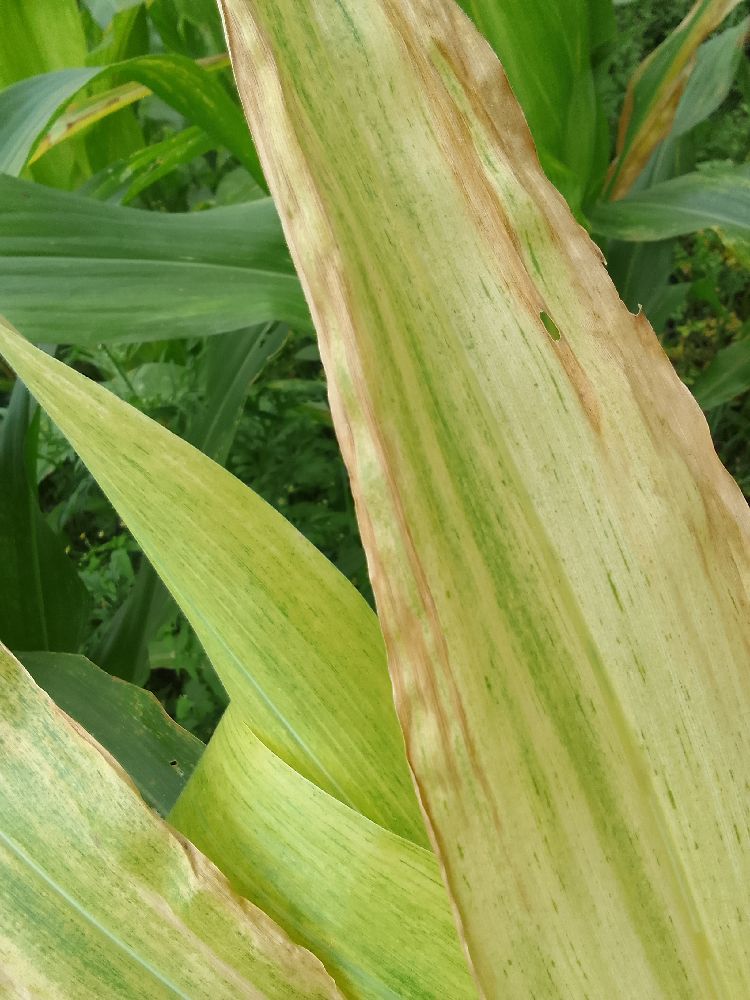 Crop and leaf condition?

maize, maize lethal necrosis
